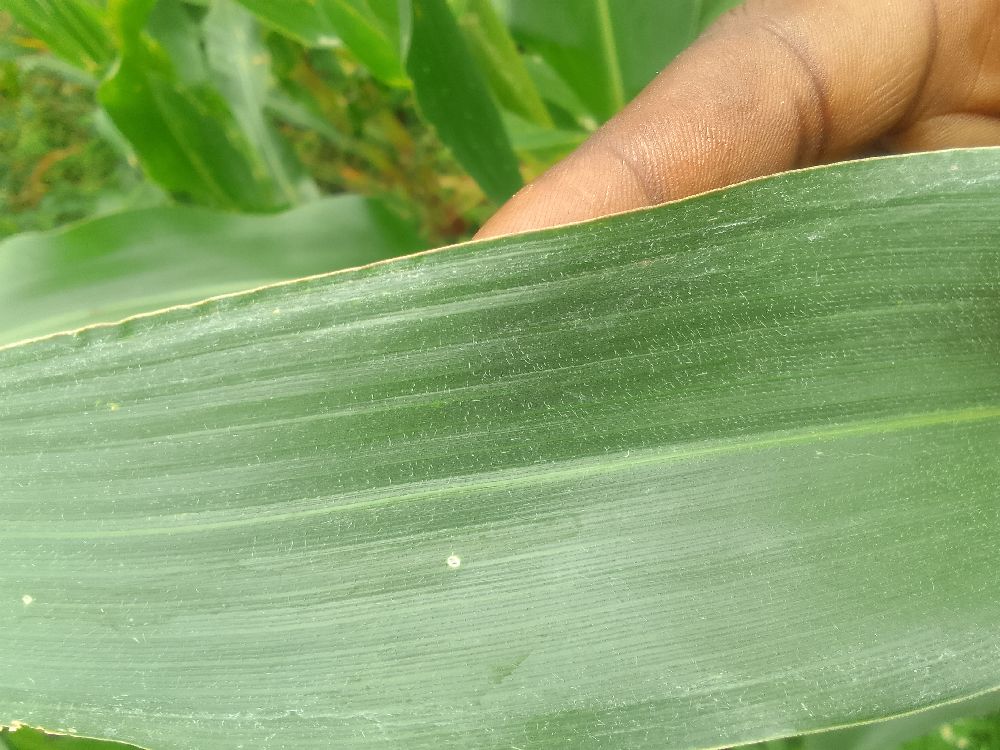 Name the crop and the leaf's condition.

maize, healthy
